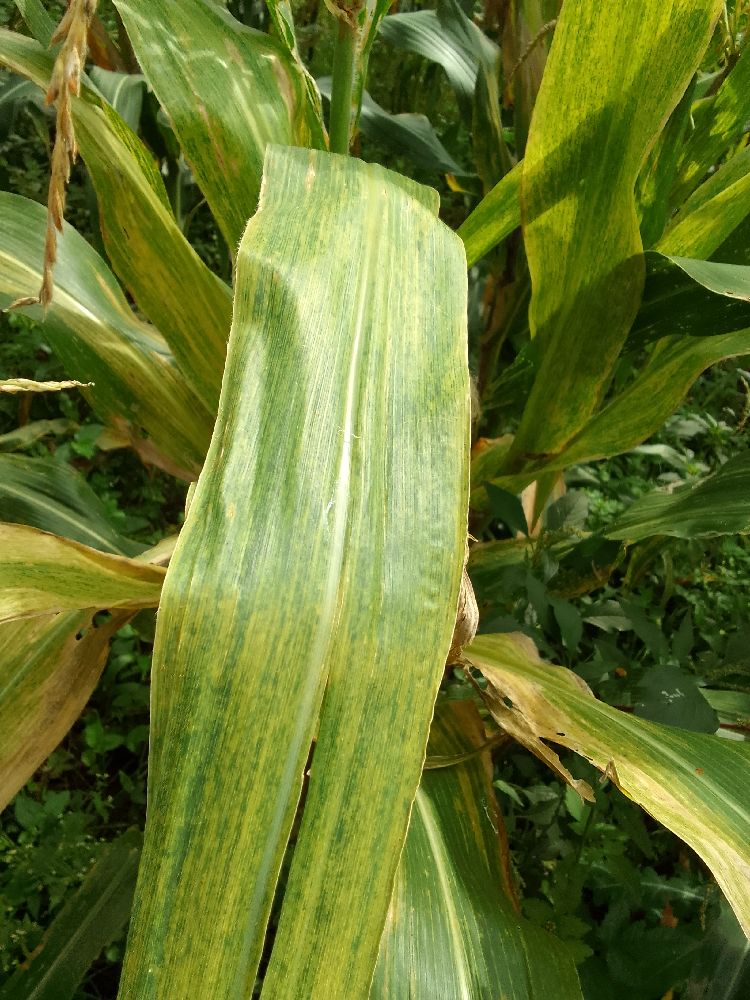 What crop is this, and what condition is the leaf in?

maize, maize lethal necrosis
